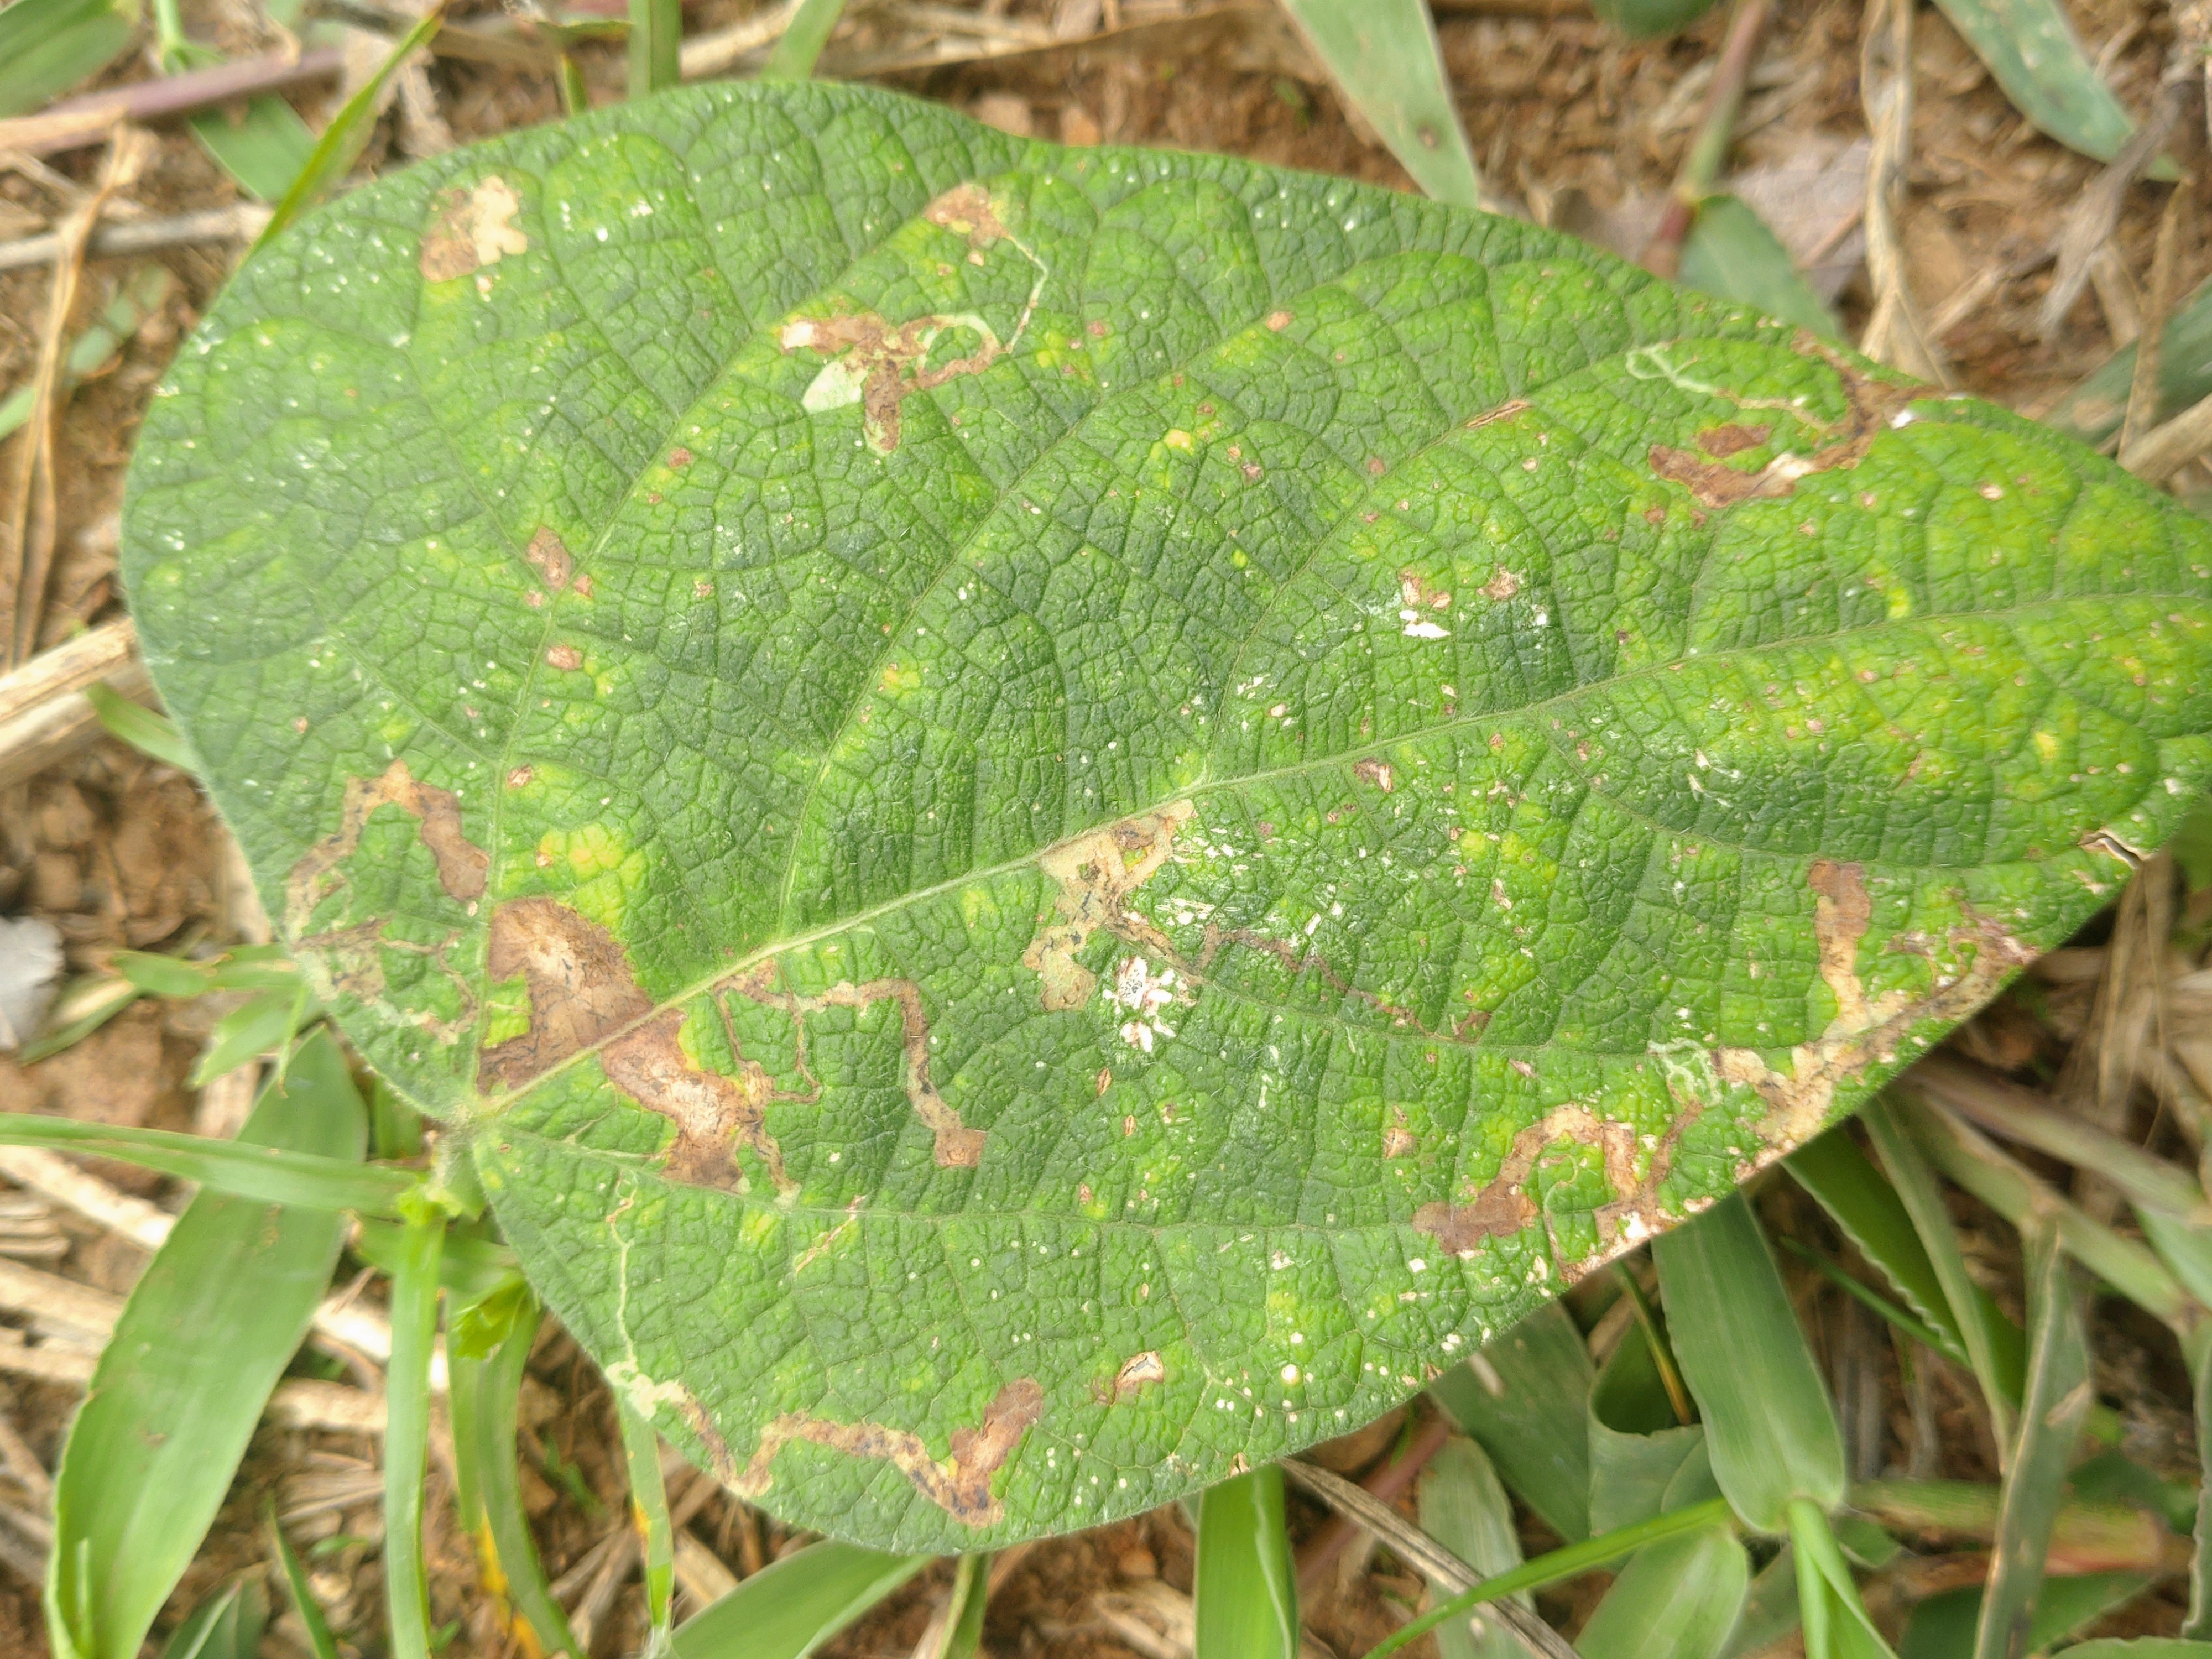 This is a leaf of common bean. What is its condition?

rust
